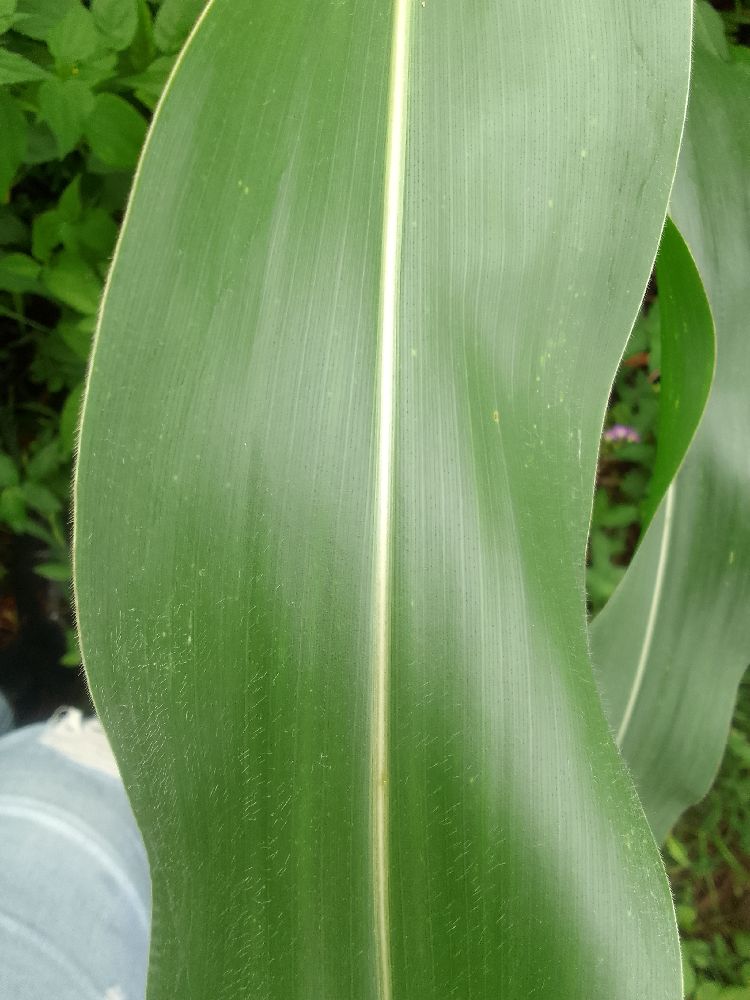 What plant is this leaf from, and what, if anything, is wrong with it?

maize, healthy
